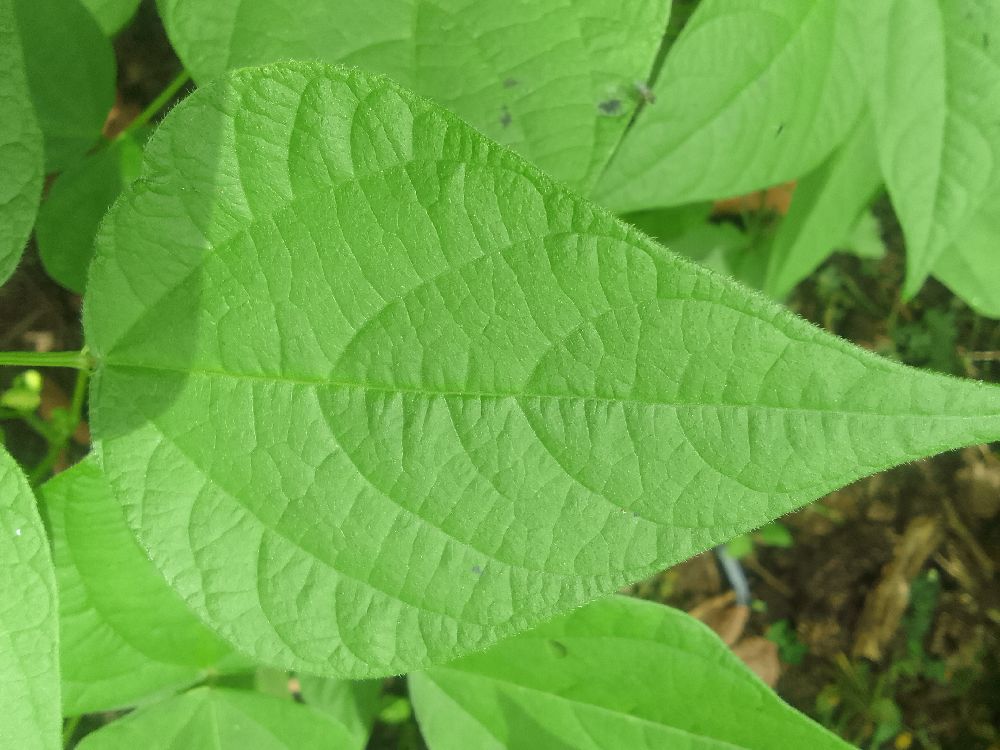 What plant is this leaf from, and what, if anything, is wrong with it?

common bean, healthy
